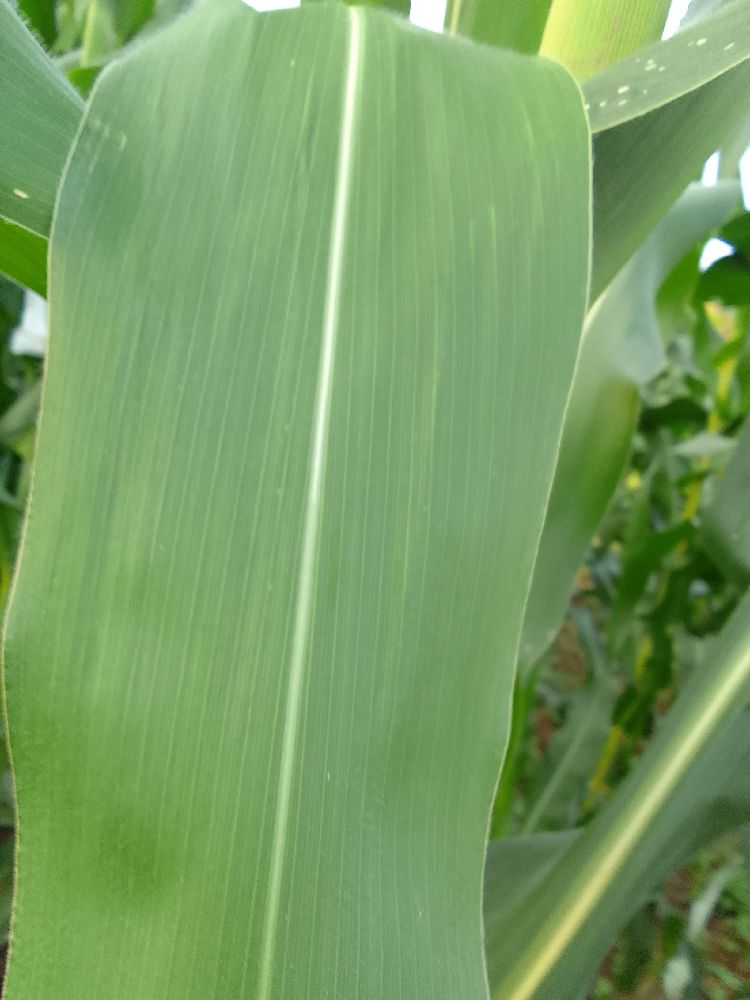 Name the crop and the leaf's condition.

maize, healthy
